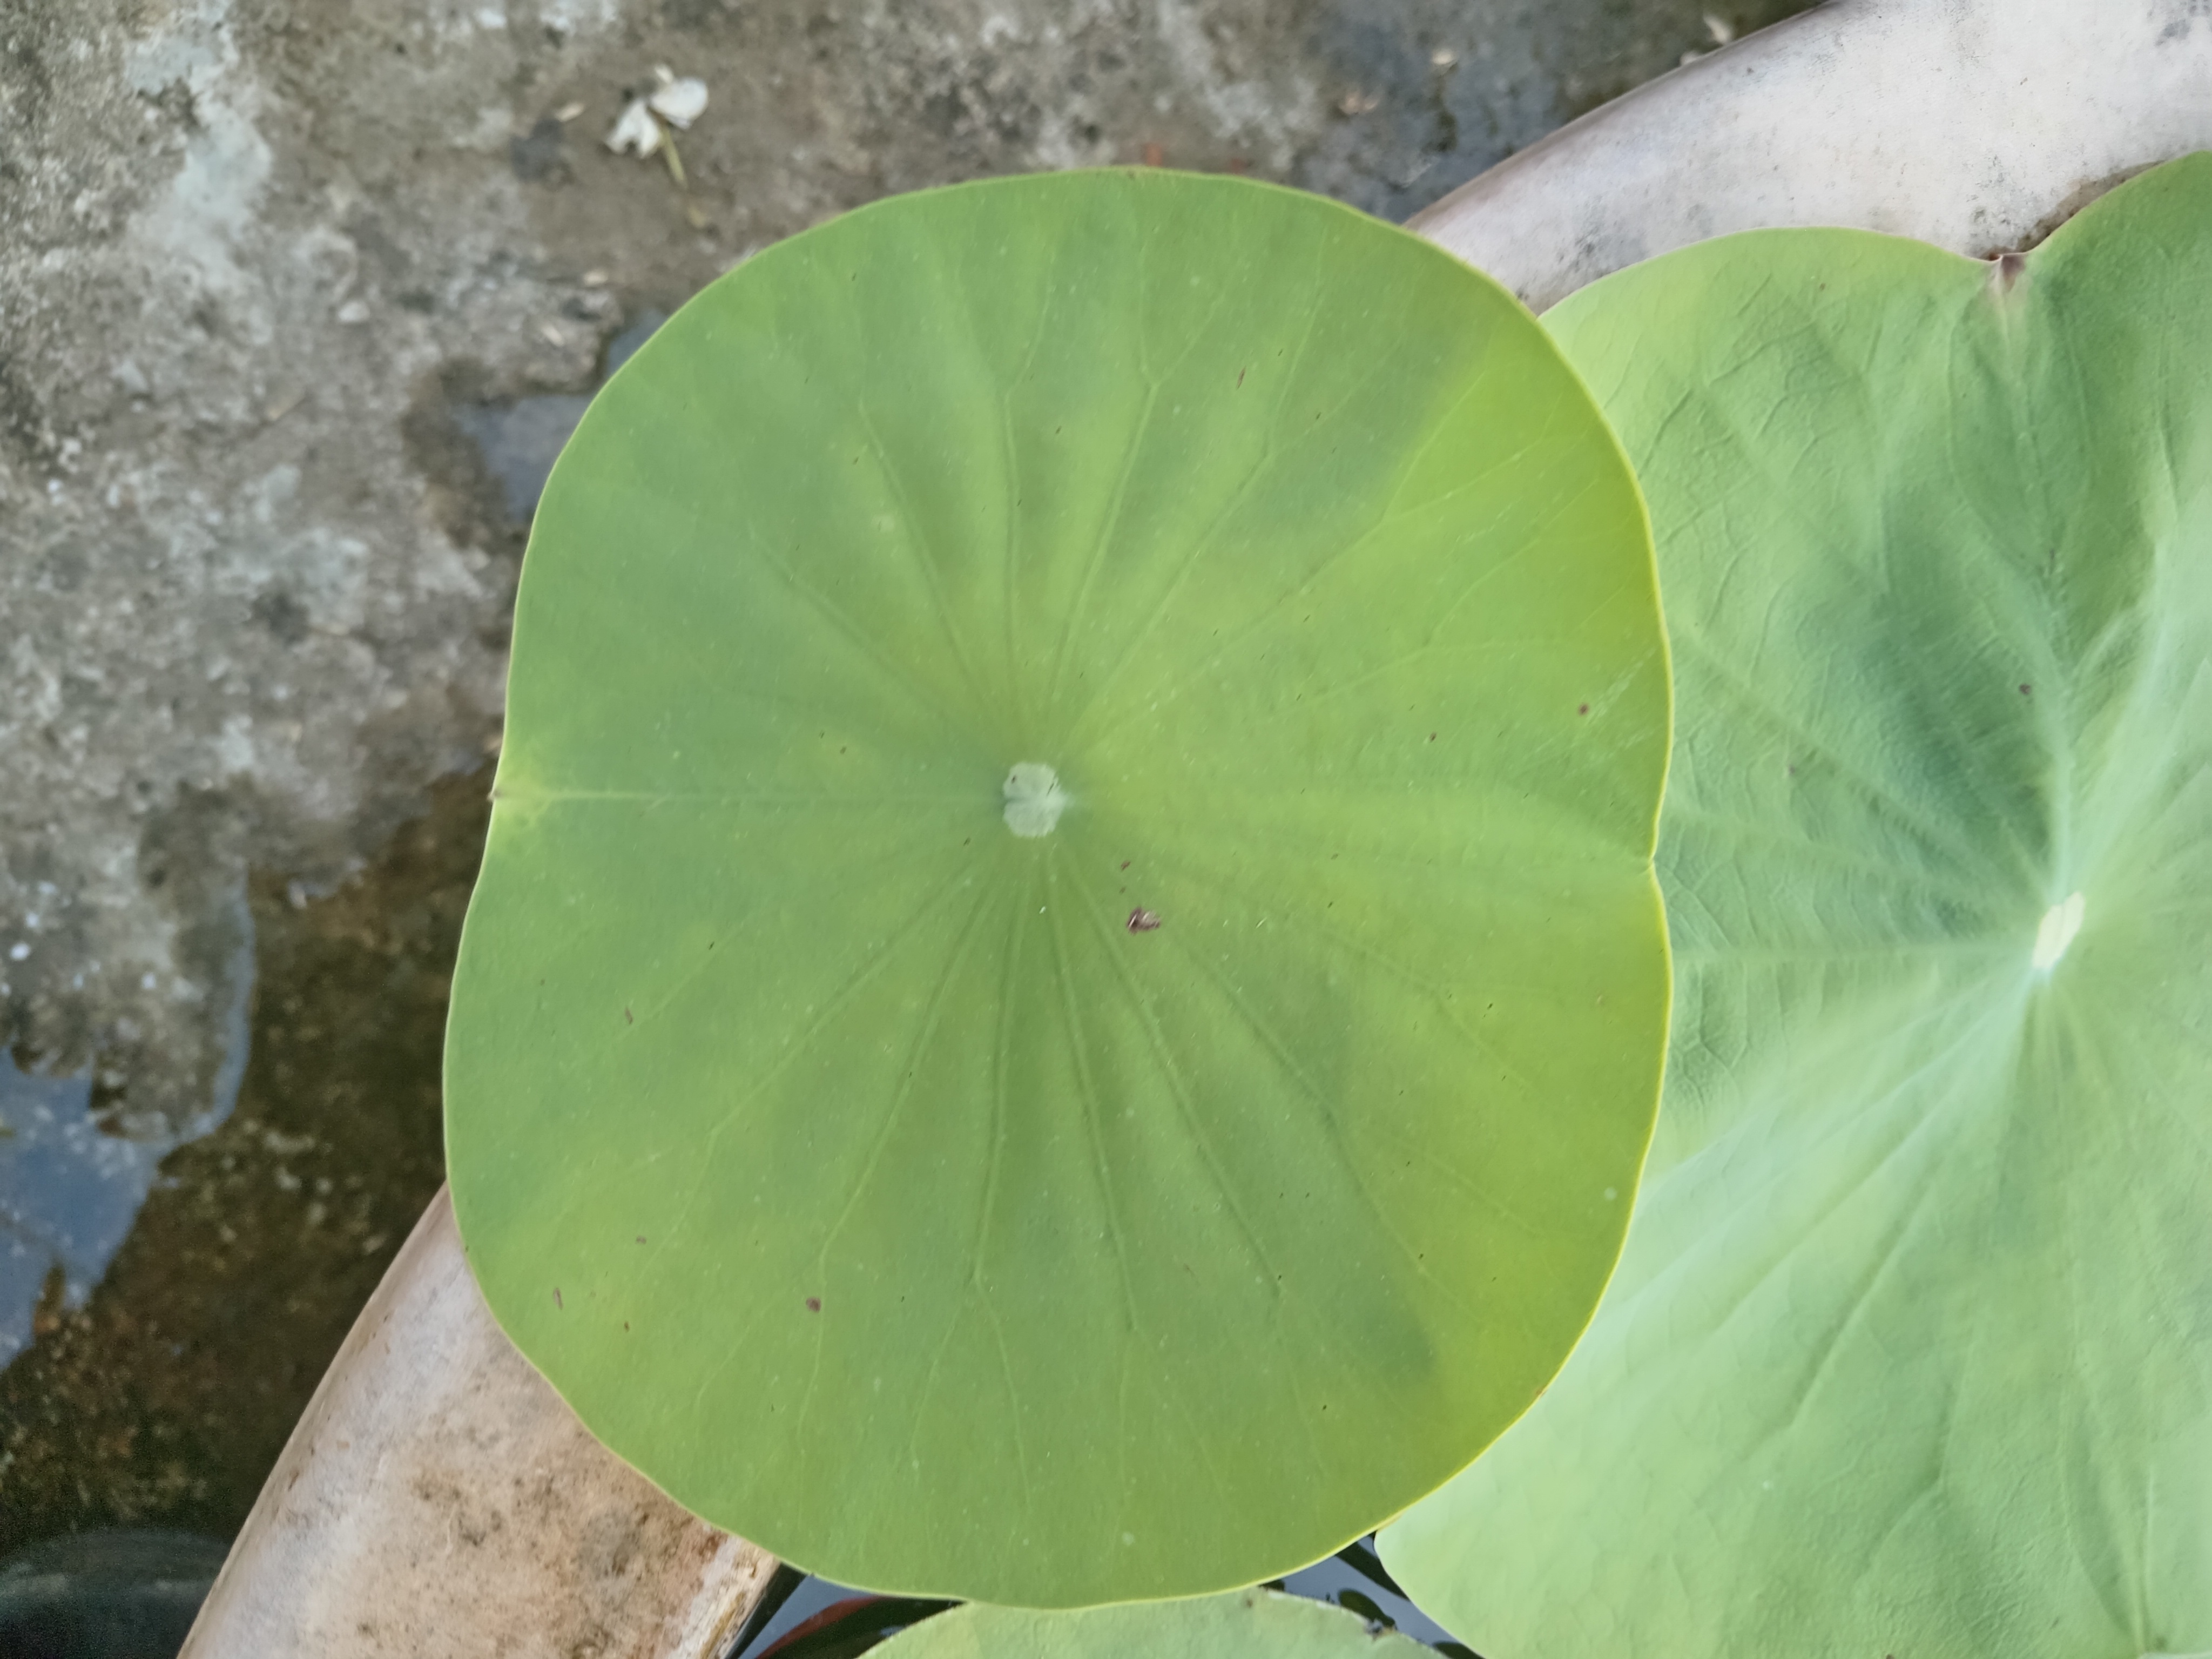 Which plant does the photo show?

lotus
